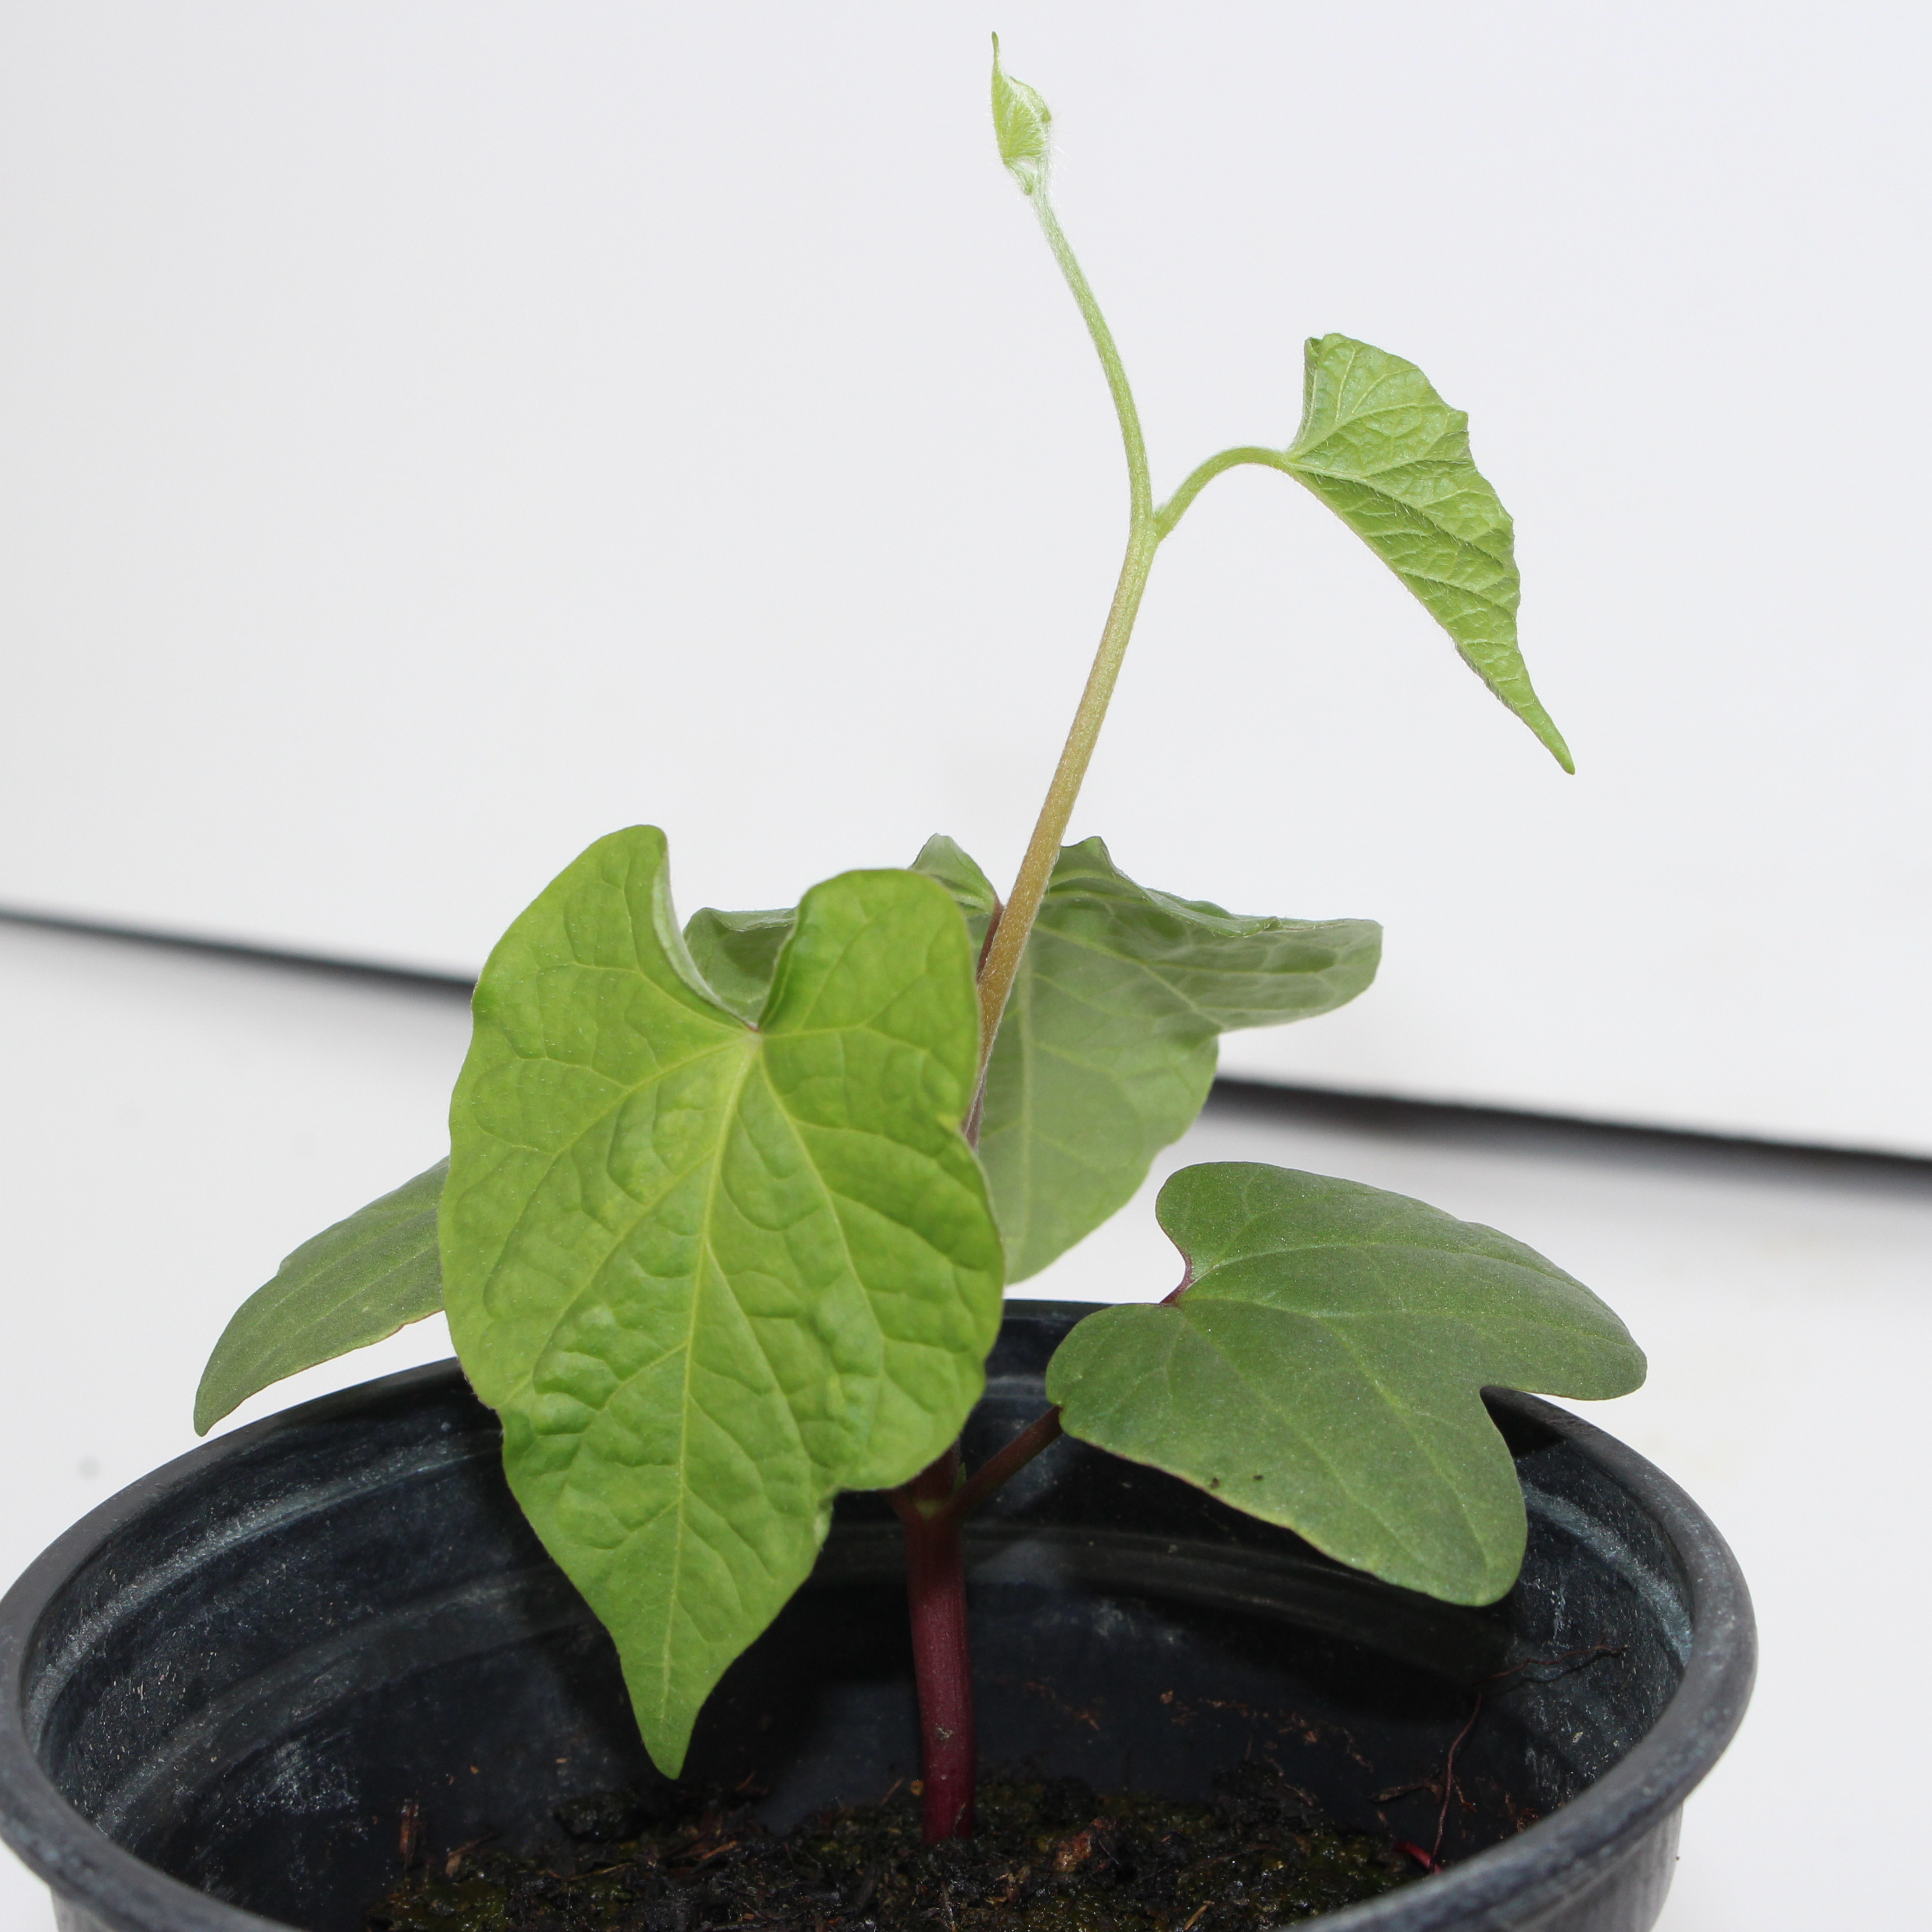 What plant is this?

Convolvulus arvensis
